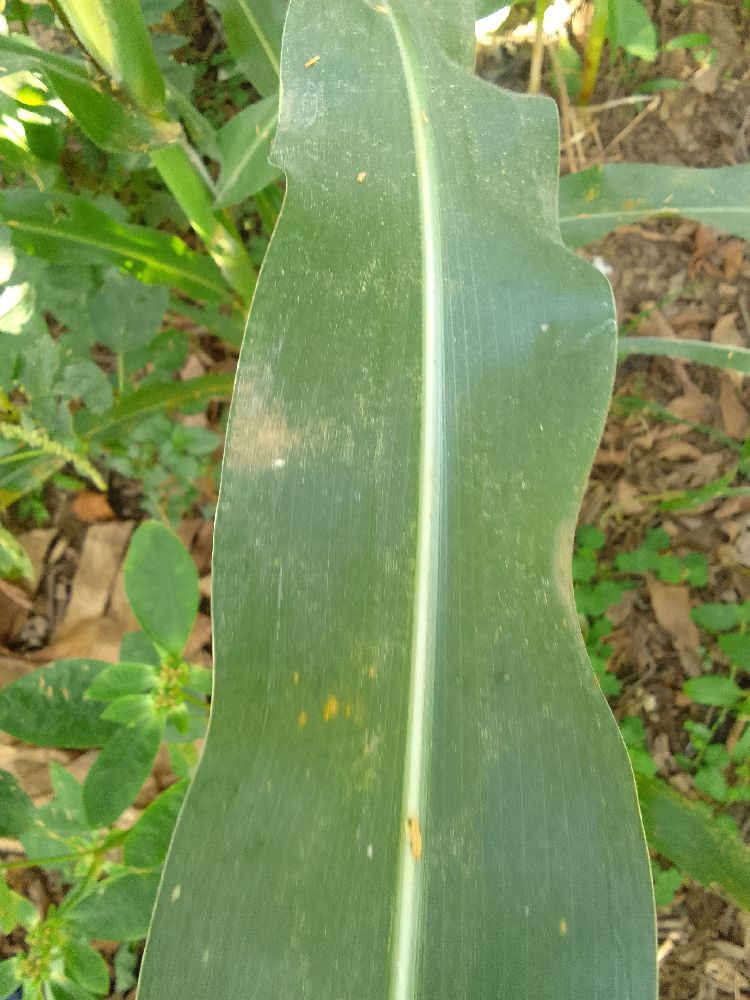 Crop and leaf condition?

maize, healthy
